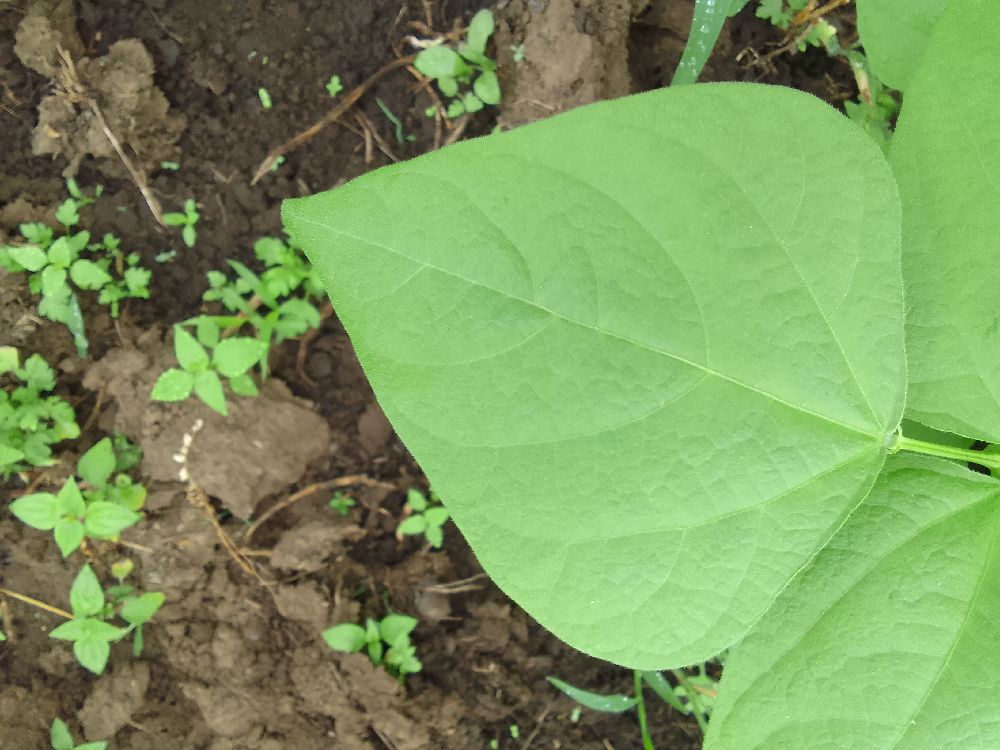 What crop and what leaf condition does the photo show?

common bean, healthy
